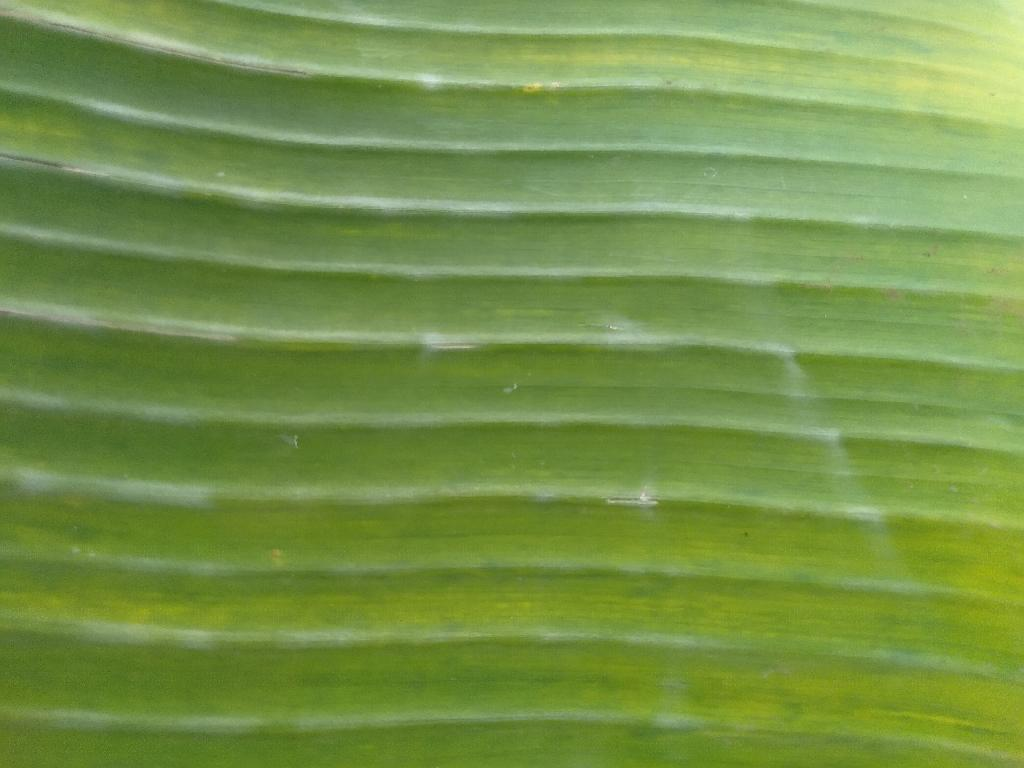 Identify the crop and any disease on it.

banana, fusarium wilt race 1
